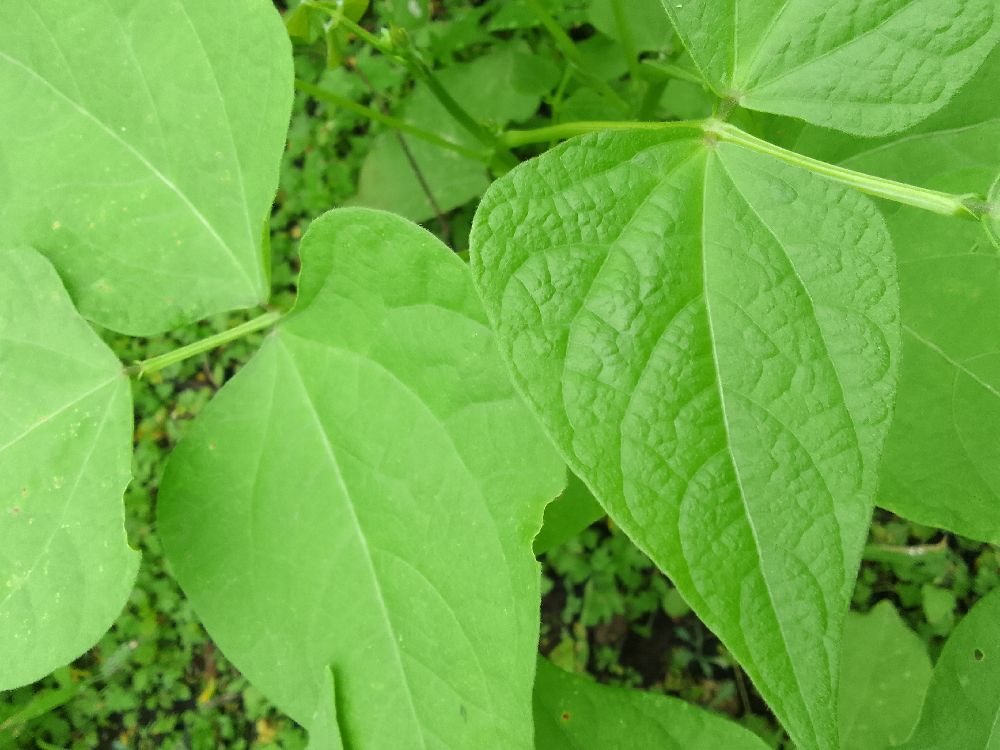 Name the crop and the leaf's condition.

common bean, healthy
